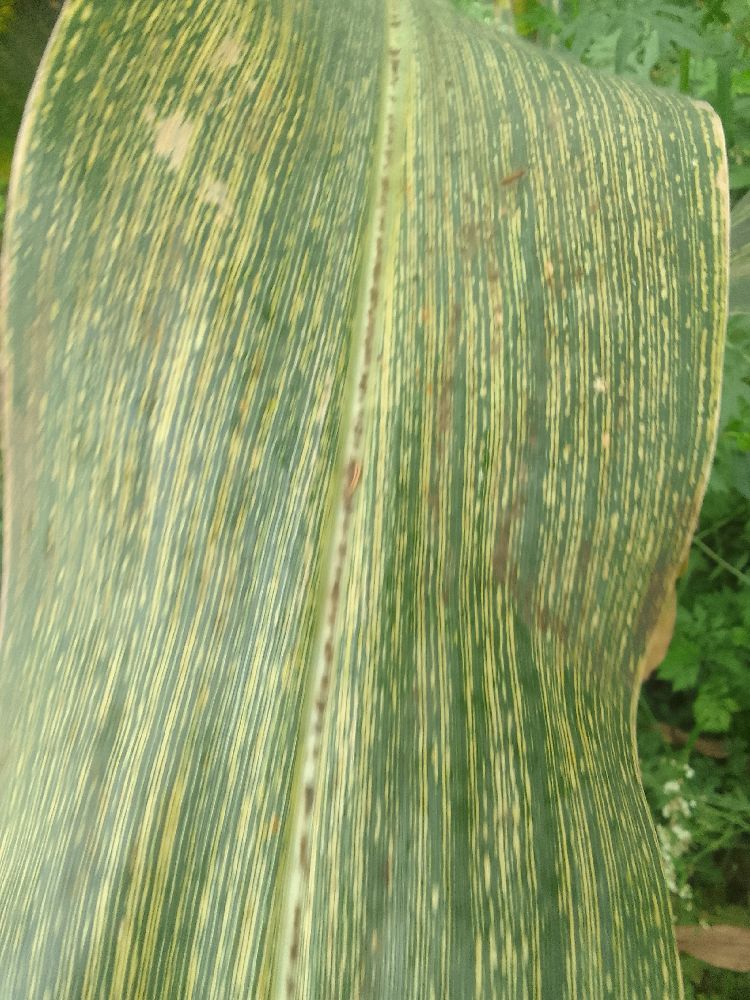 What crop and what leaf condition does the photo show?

maize, maize streak virus
